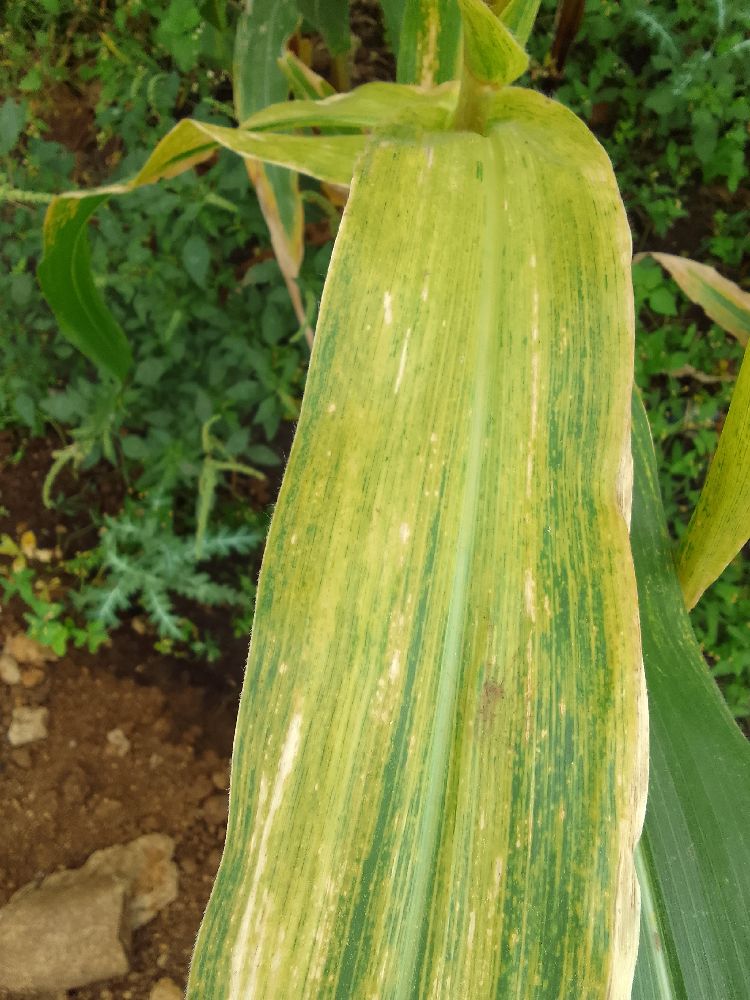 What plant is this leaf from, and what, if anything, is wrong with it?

maize, maize lethal necrosis
